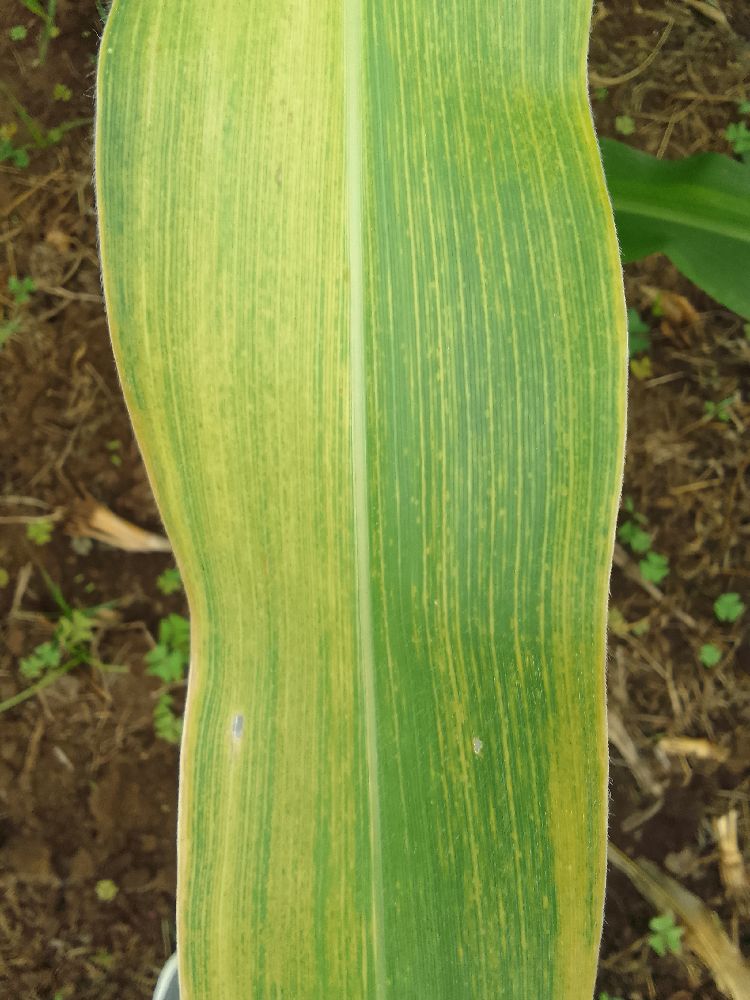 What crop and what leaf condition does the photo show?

maize, maize lethal necrosis
